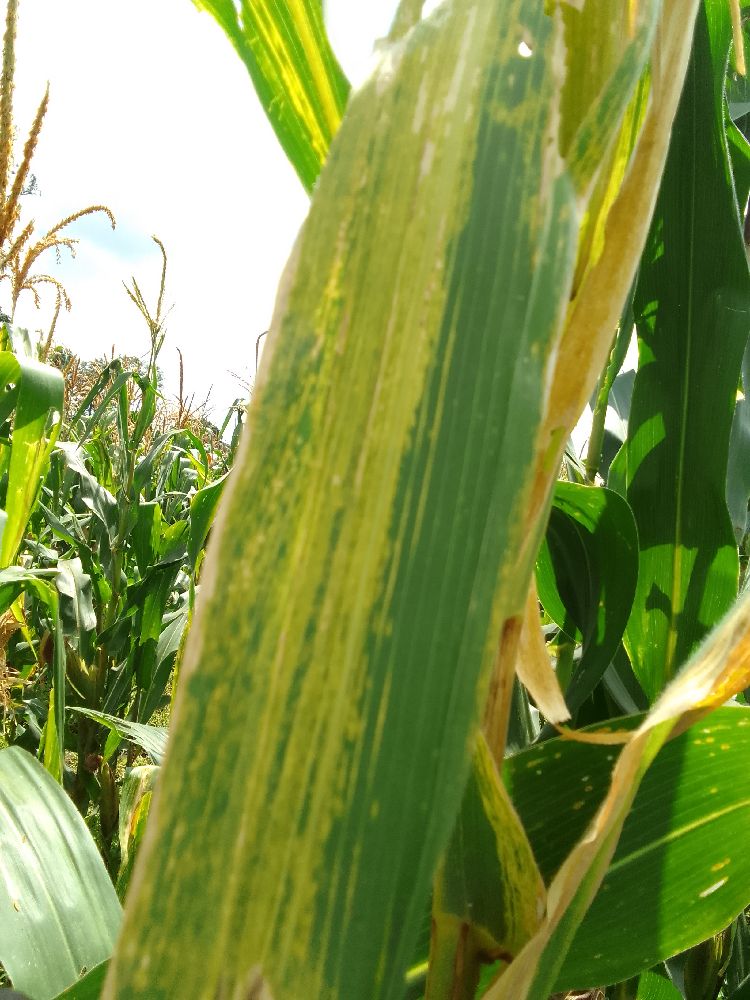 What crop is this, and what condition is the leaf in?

maize, maize lethal necrosis
